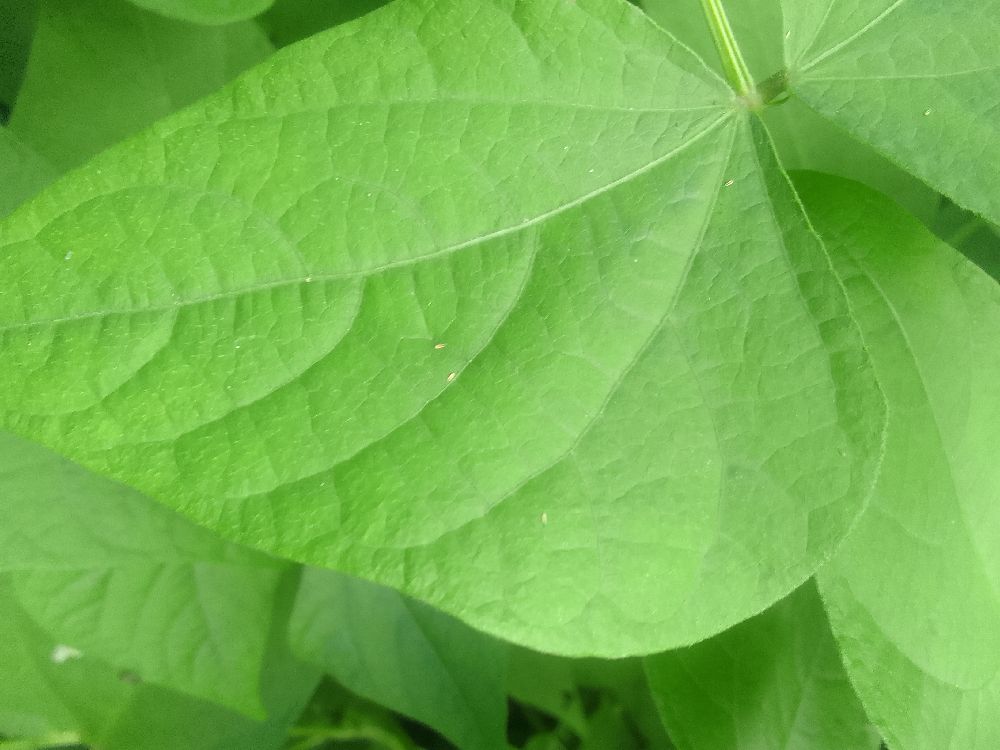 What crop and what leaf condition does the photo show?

common bean, healthy
